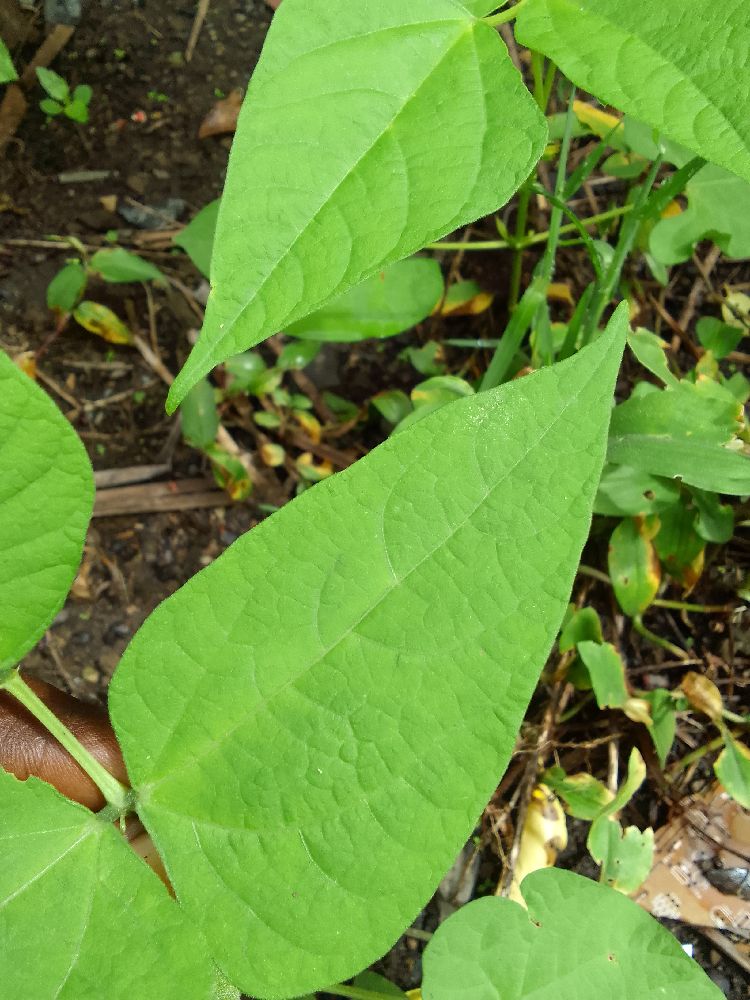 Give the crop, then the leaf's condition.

common bean, healthy
